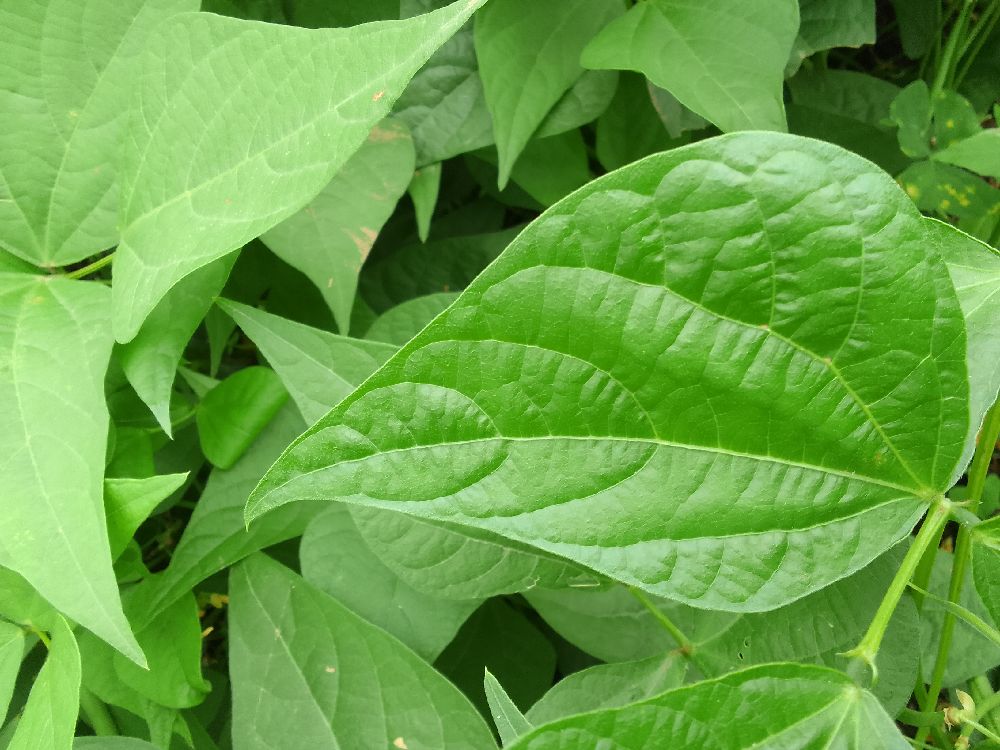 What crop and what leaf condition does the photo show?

common bean, healthy
